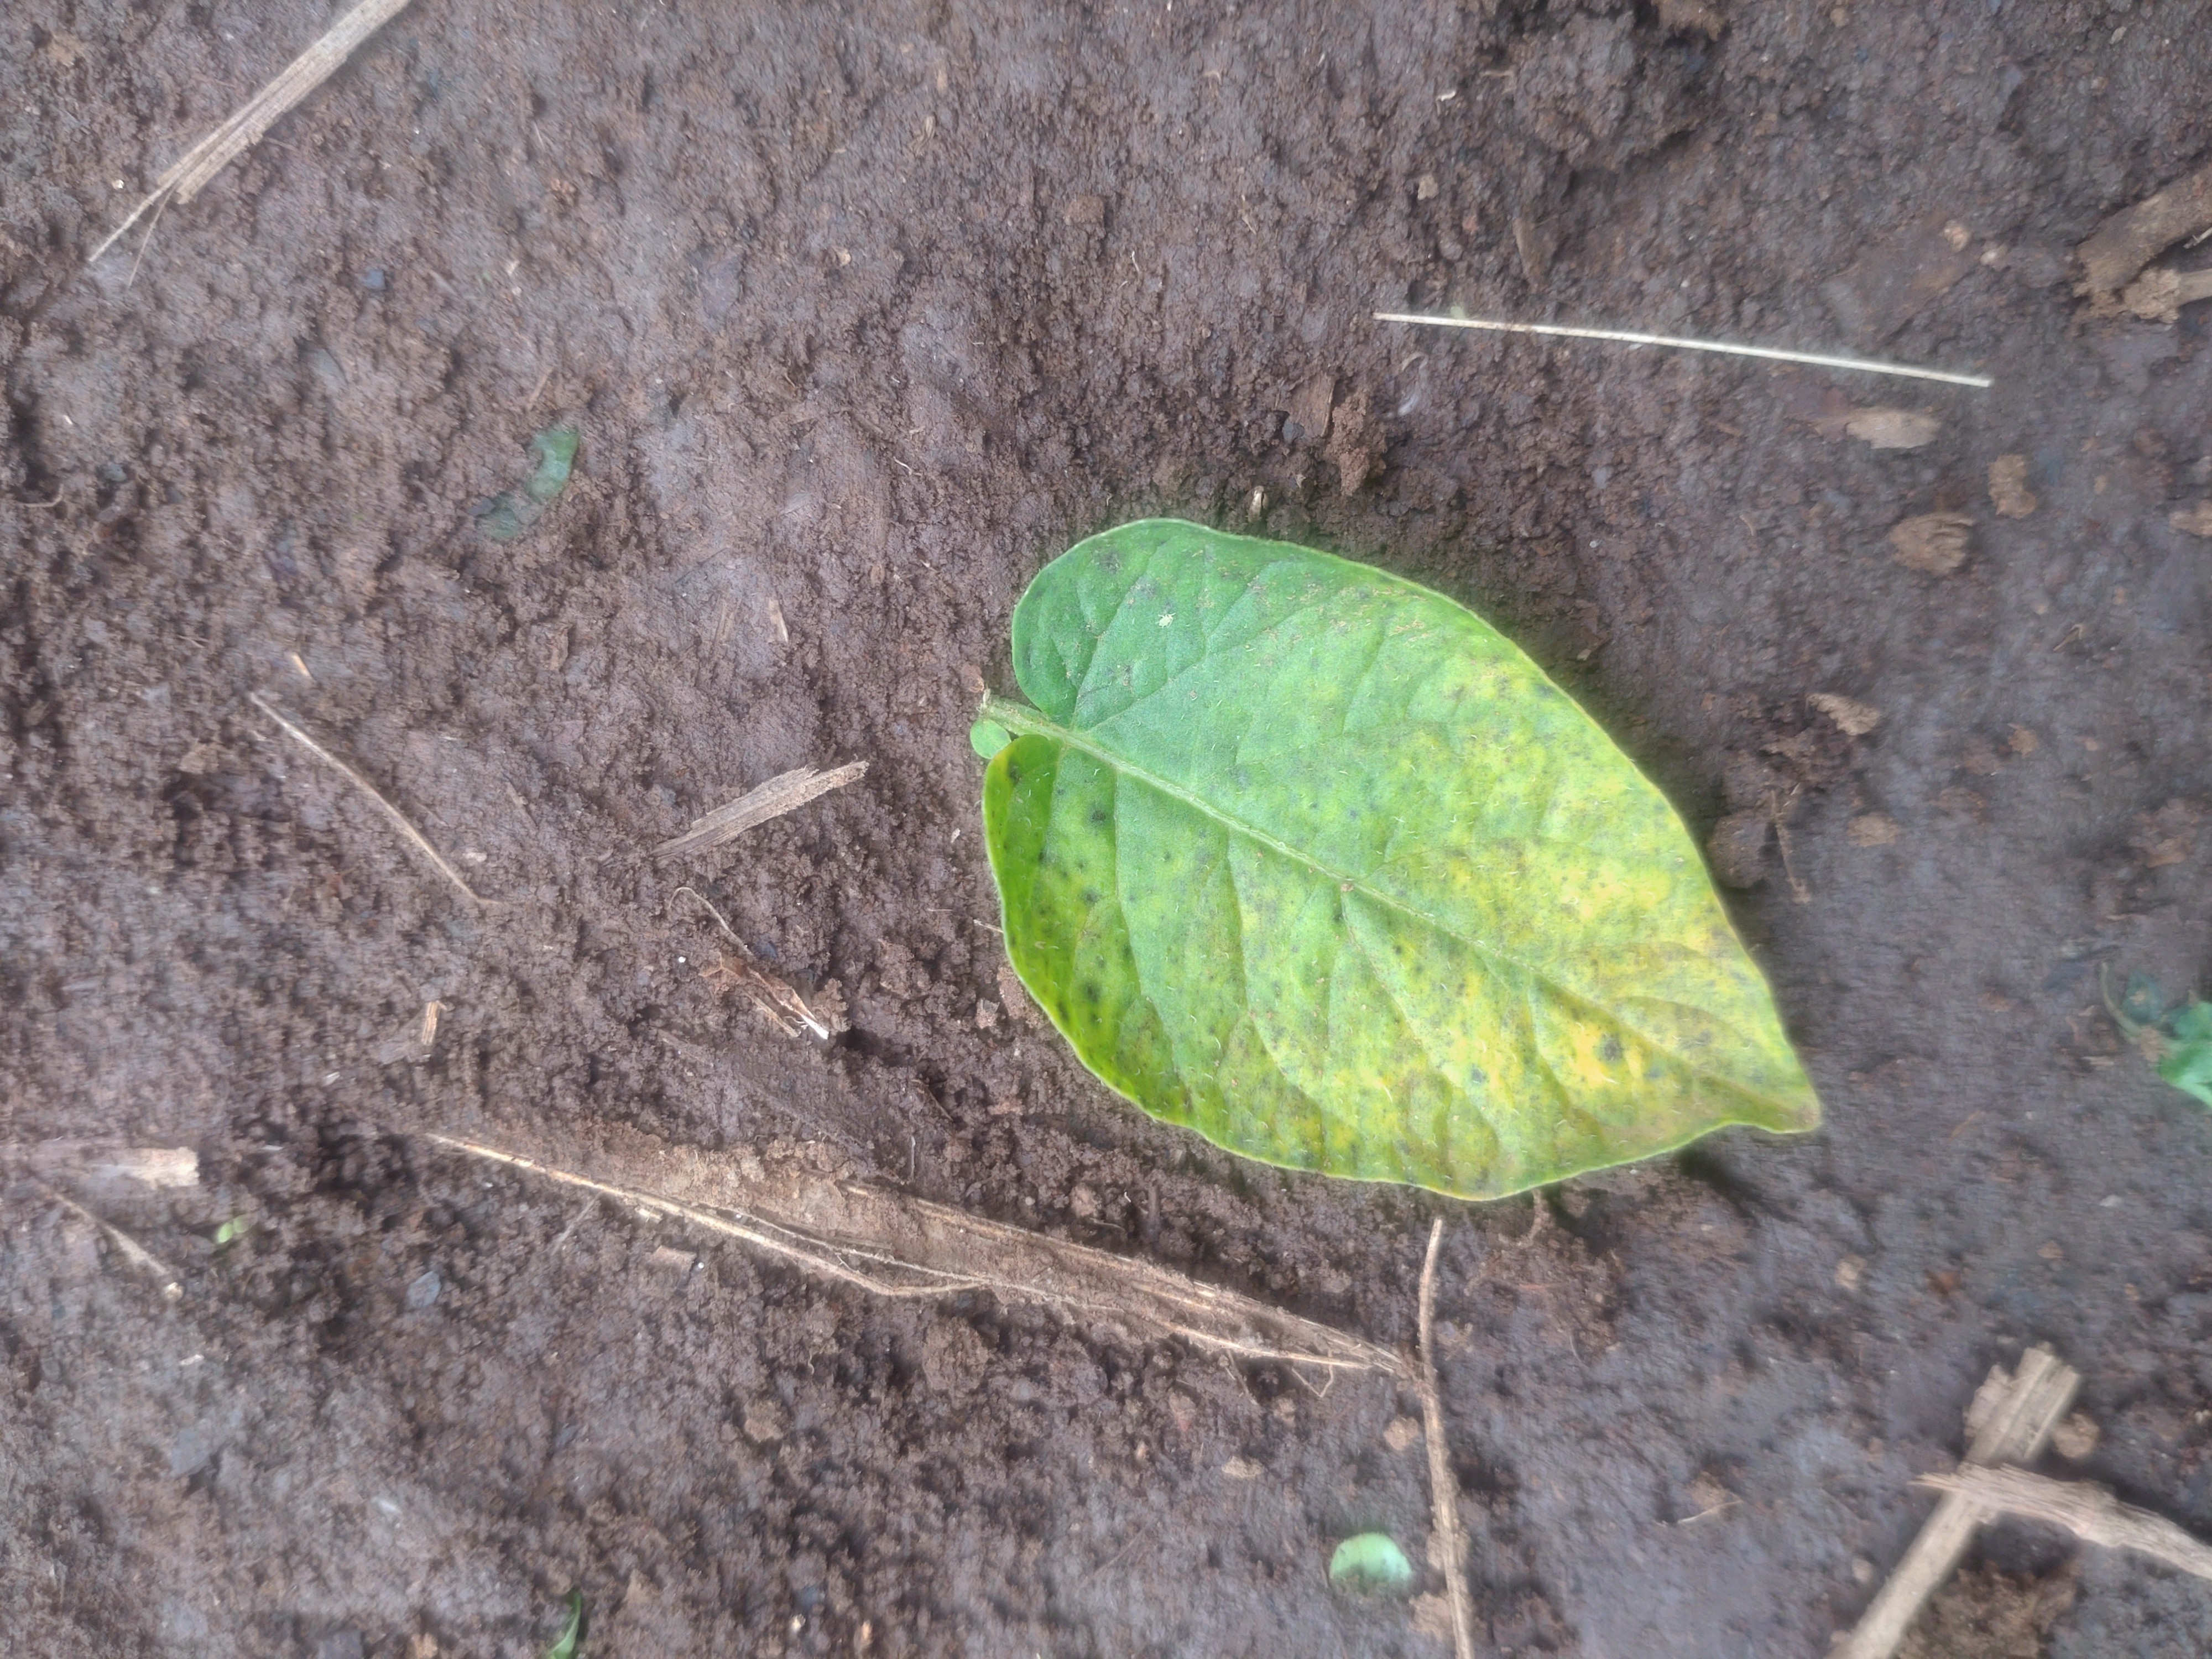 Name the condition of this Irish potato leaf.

late blight
